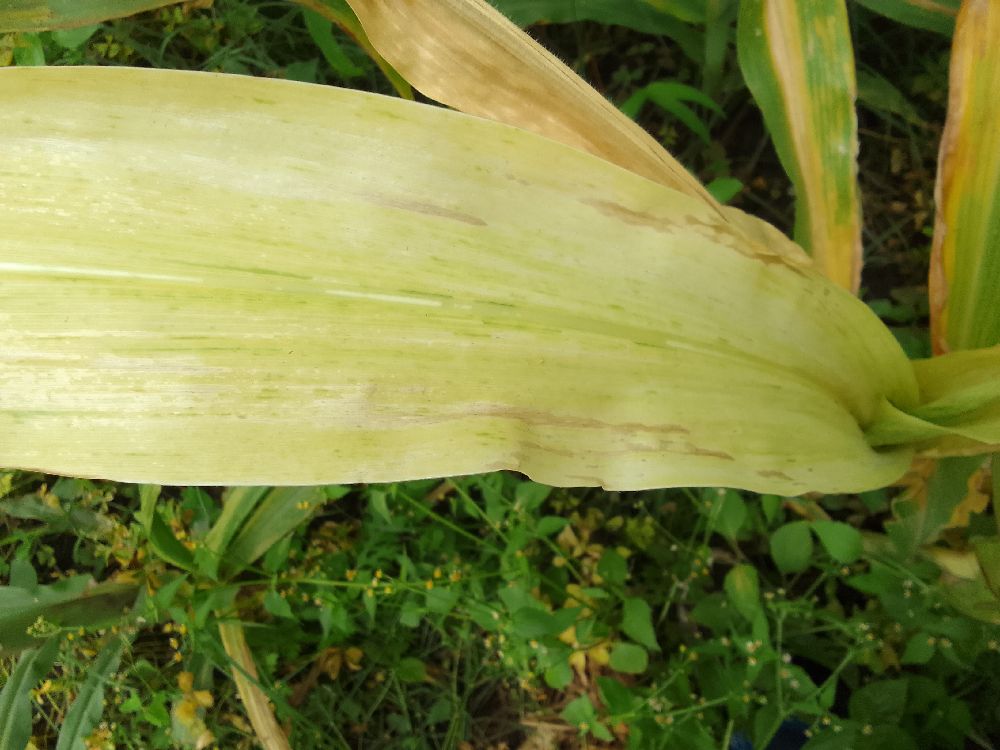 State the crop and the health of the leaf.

maize, maize lethal necrosis
